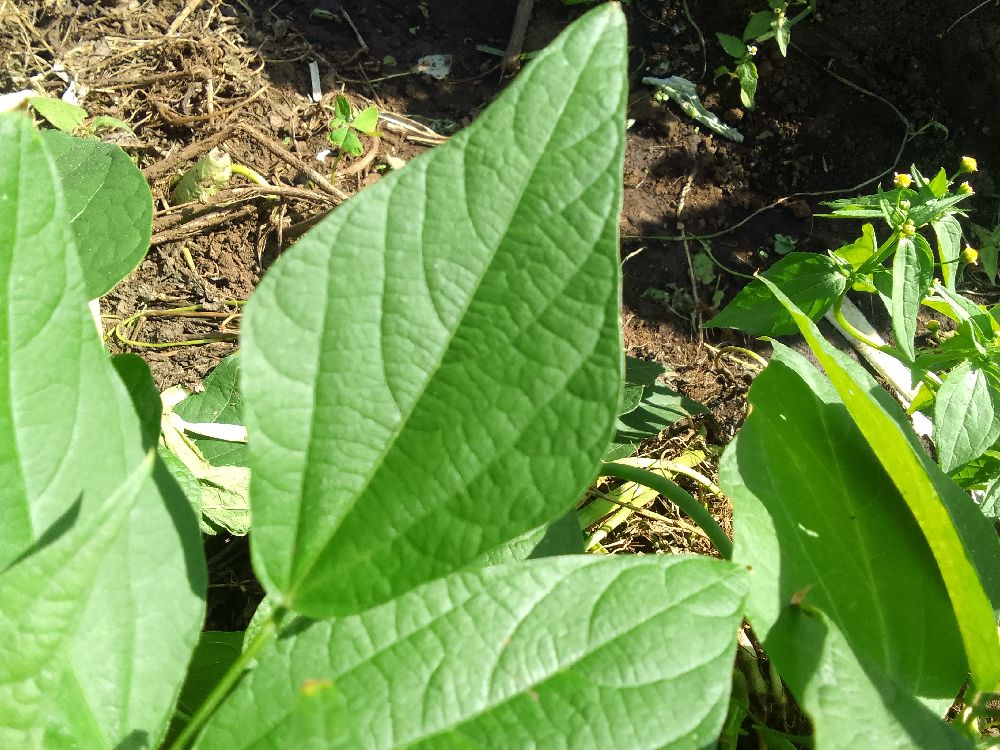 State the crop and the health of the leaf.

common bean, healthy
